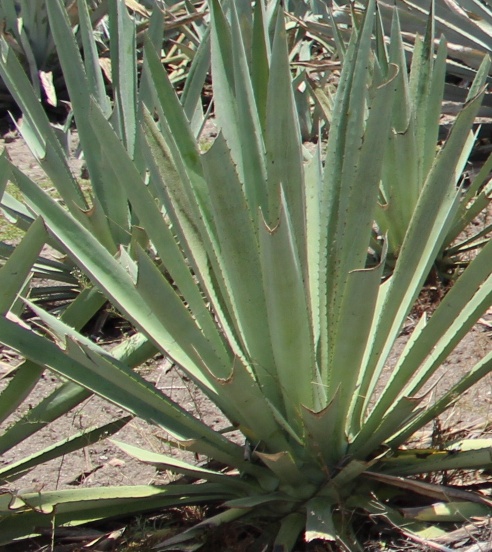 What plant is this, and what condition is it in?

agave, yellow
